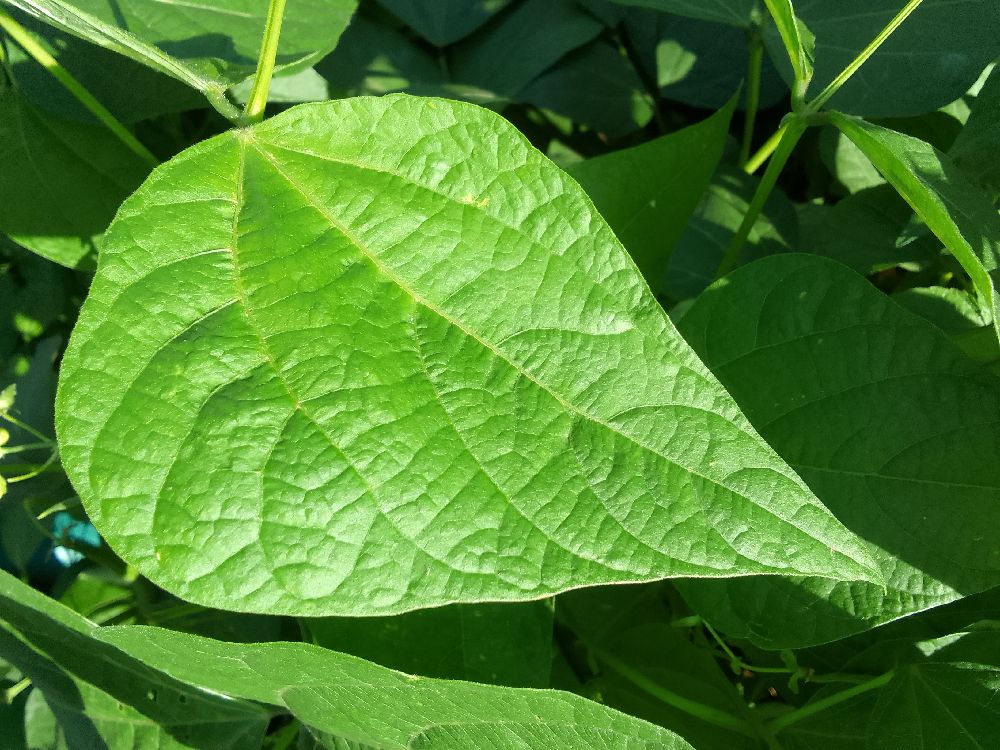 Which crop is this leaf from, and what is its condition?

common bean, healthy
